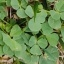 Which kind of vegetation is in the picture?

unstructured weed
